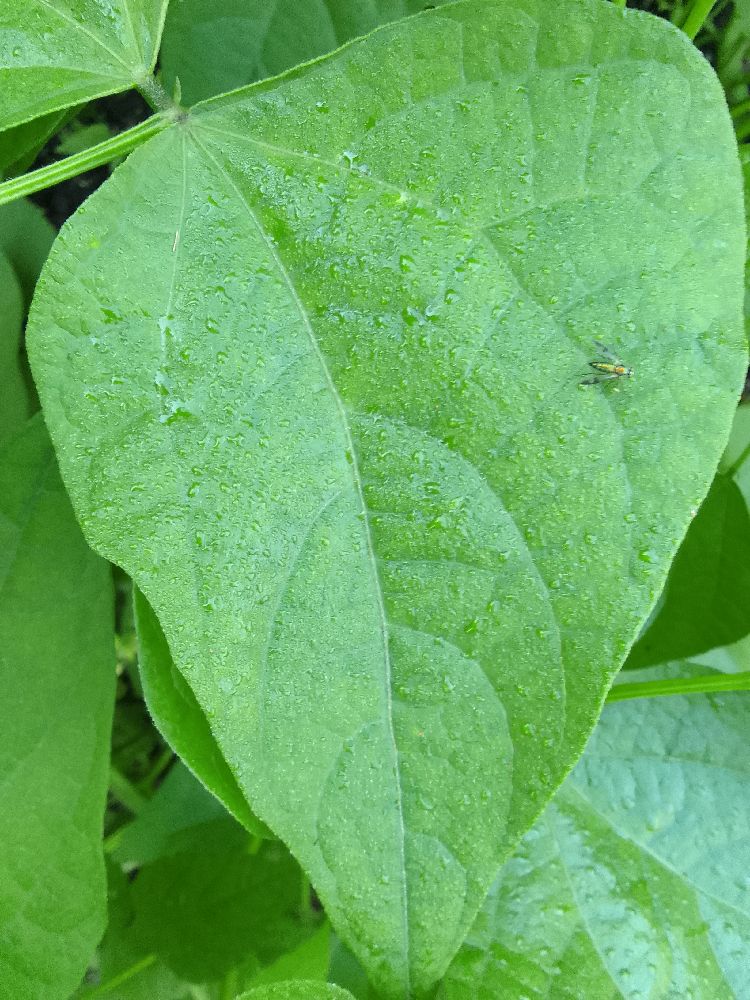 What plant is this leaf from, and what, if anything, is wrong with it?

common bean, healthy
